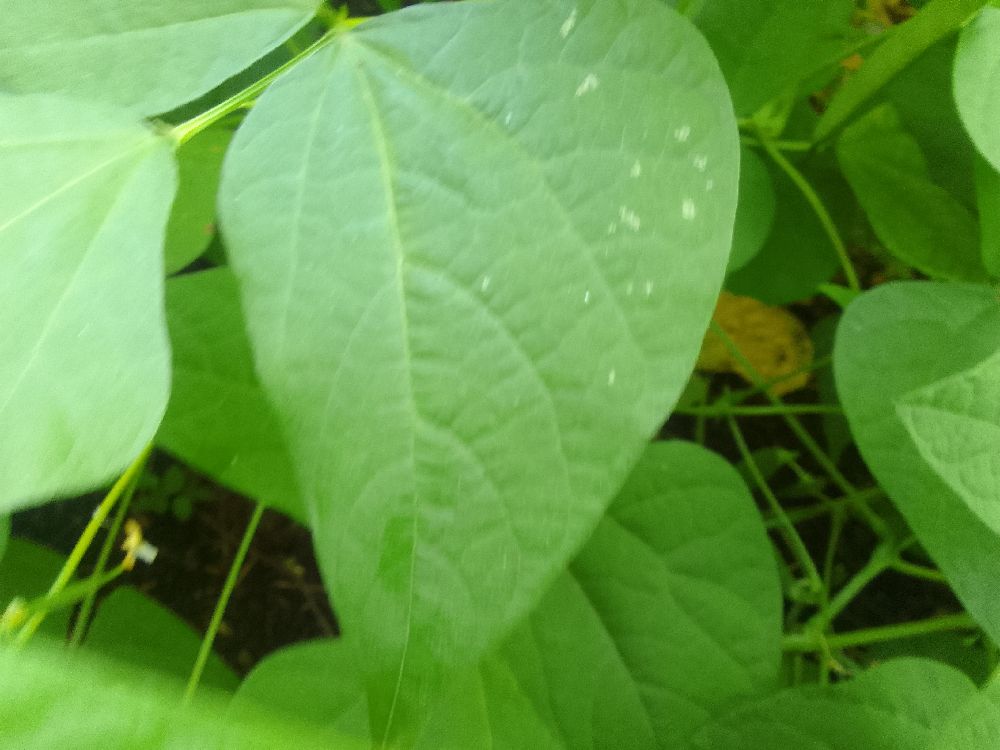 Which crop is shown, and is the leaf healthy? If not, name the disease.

common bean, healthy
